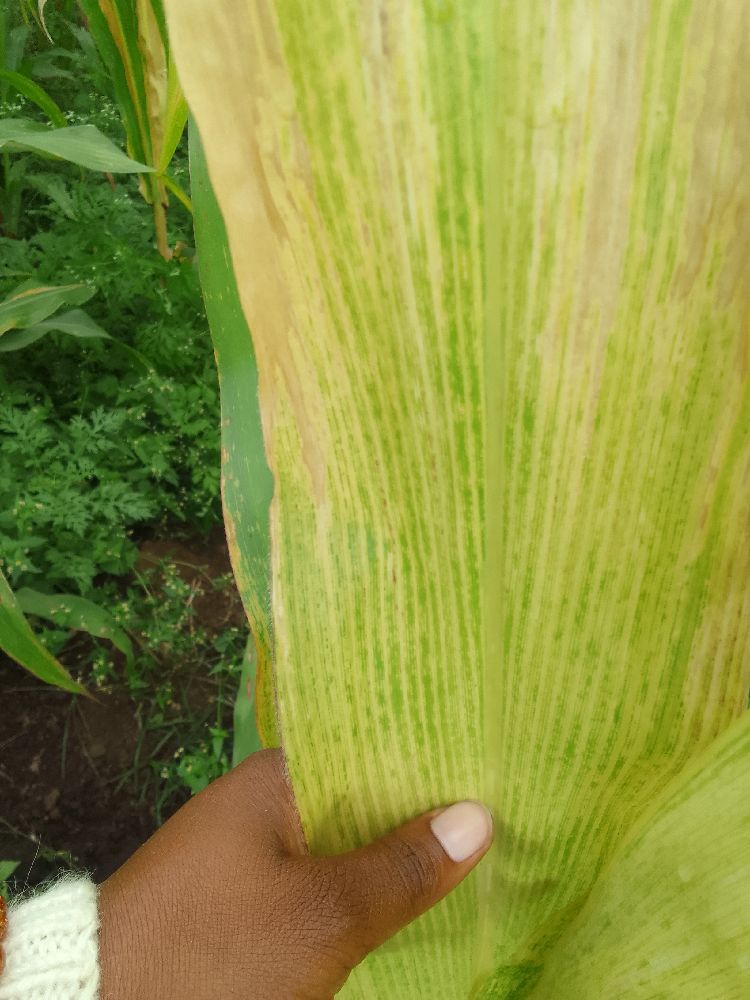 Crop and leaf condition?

maize, maize lethal necrosis
